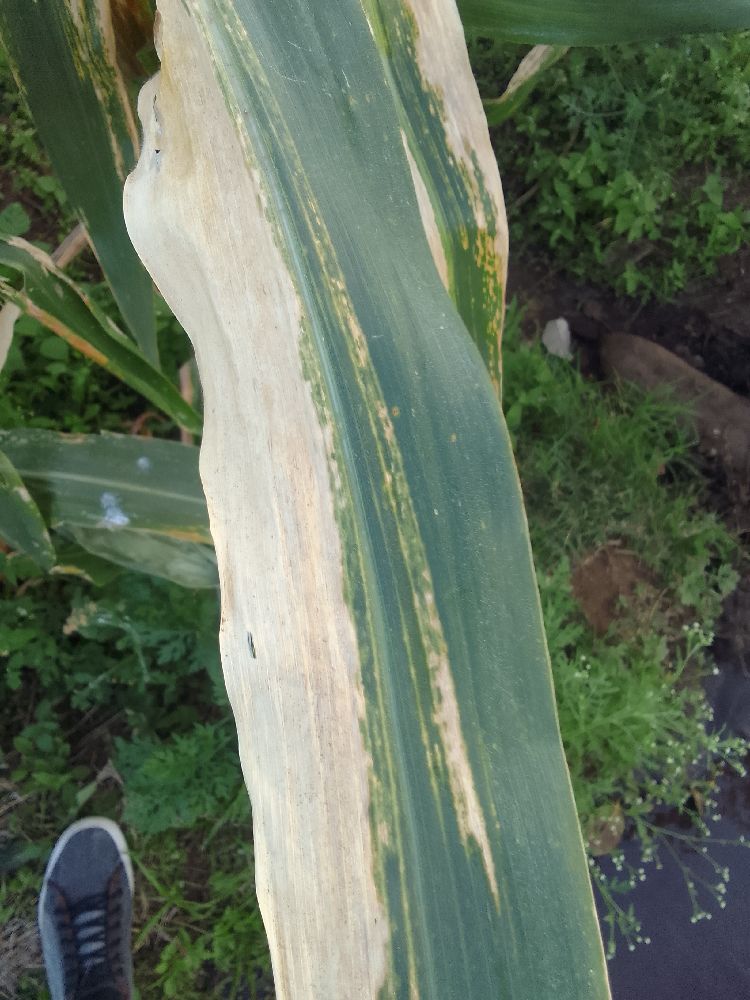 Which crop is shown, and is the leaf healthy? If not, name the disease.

maize, maize lethal necrosis
